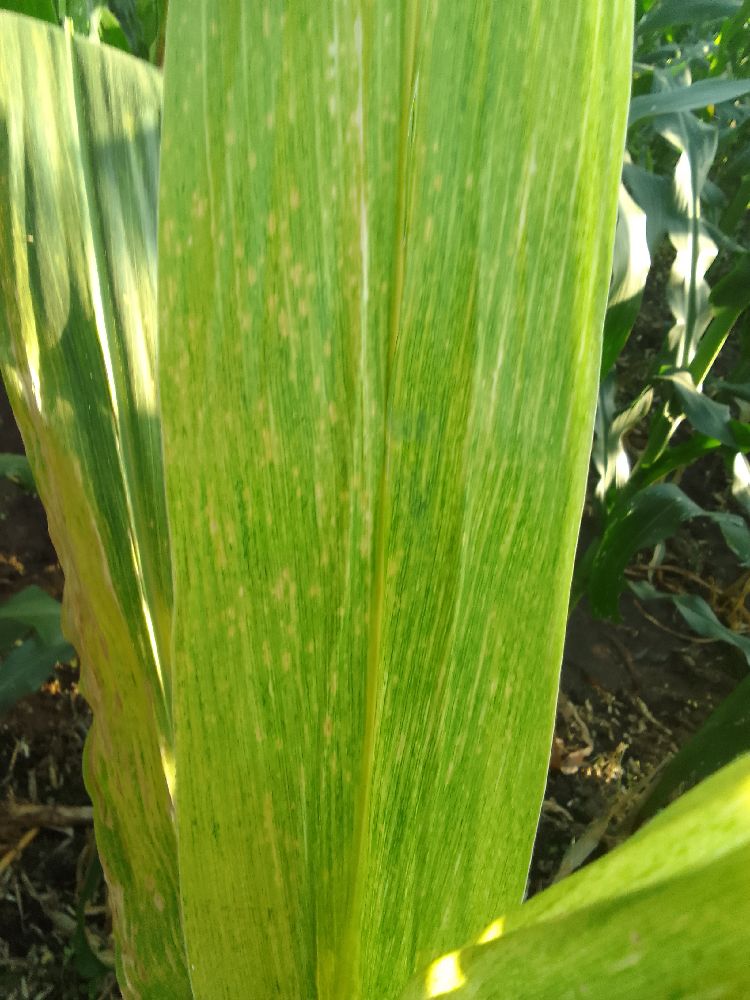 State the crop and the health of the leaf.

maize, maize lethal necrosis
